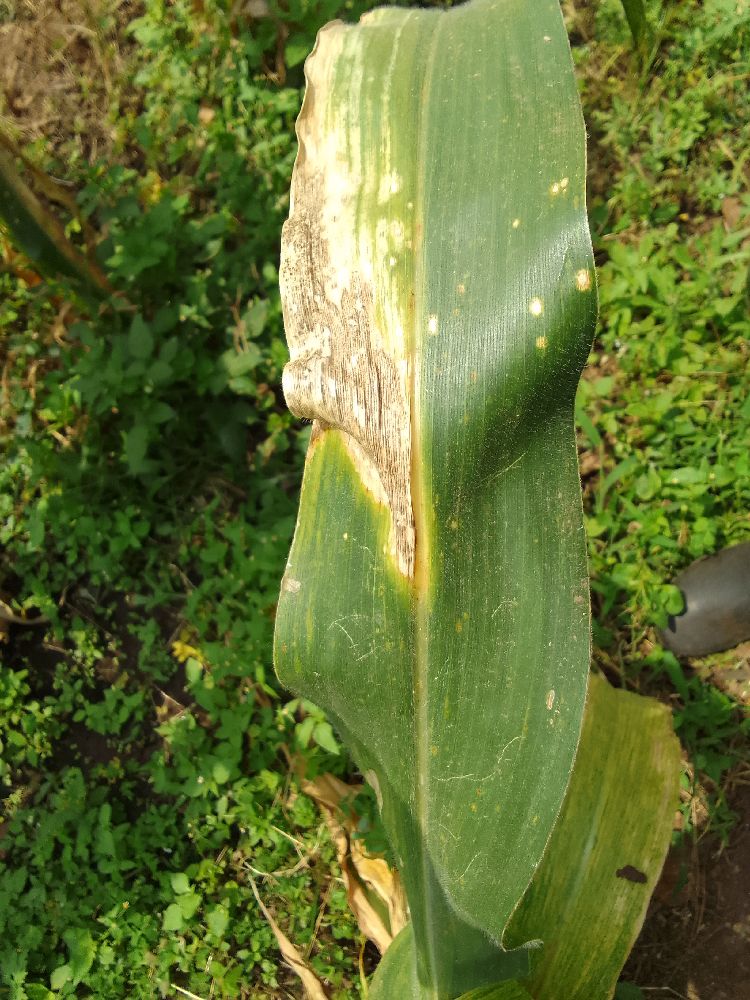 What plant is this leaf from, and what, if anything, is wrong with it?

maize, maize lethal necrosis
